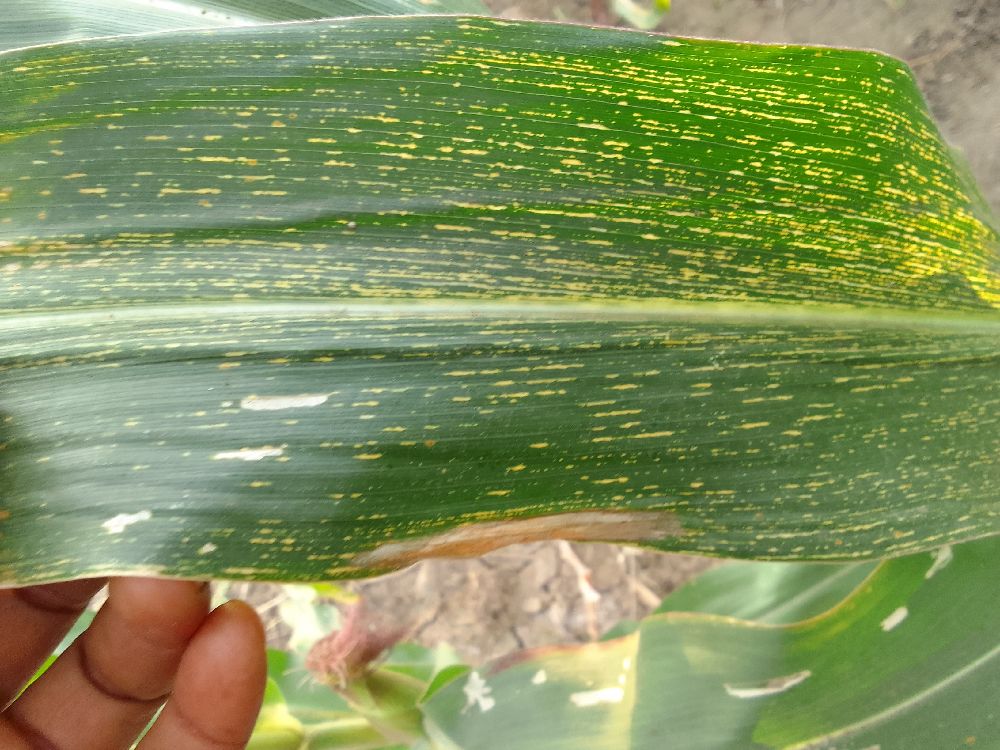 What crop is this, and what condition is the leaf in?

maize, maize streak virus
